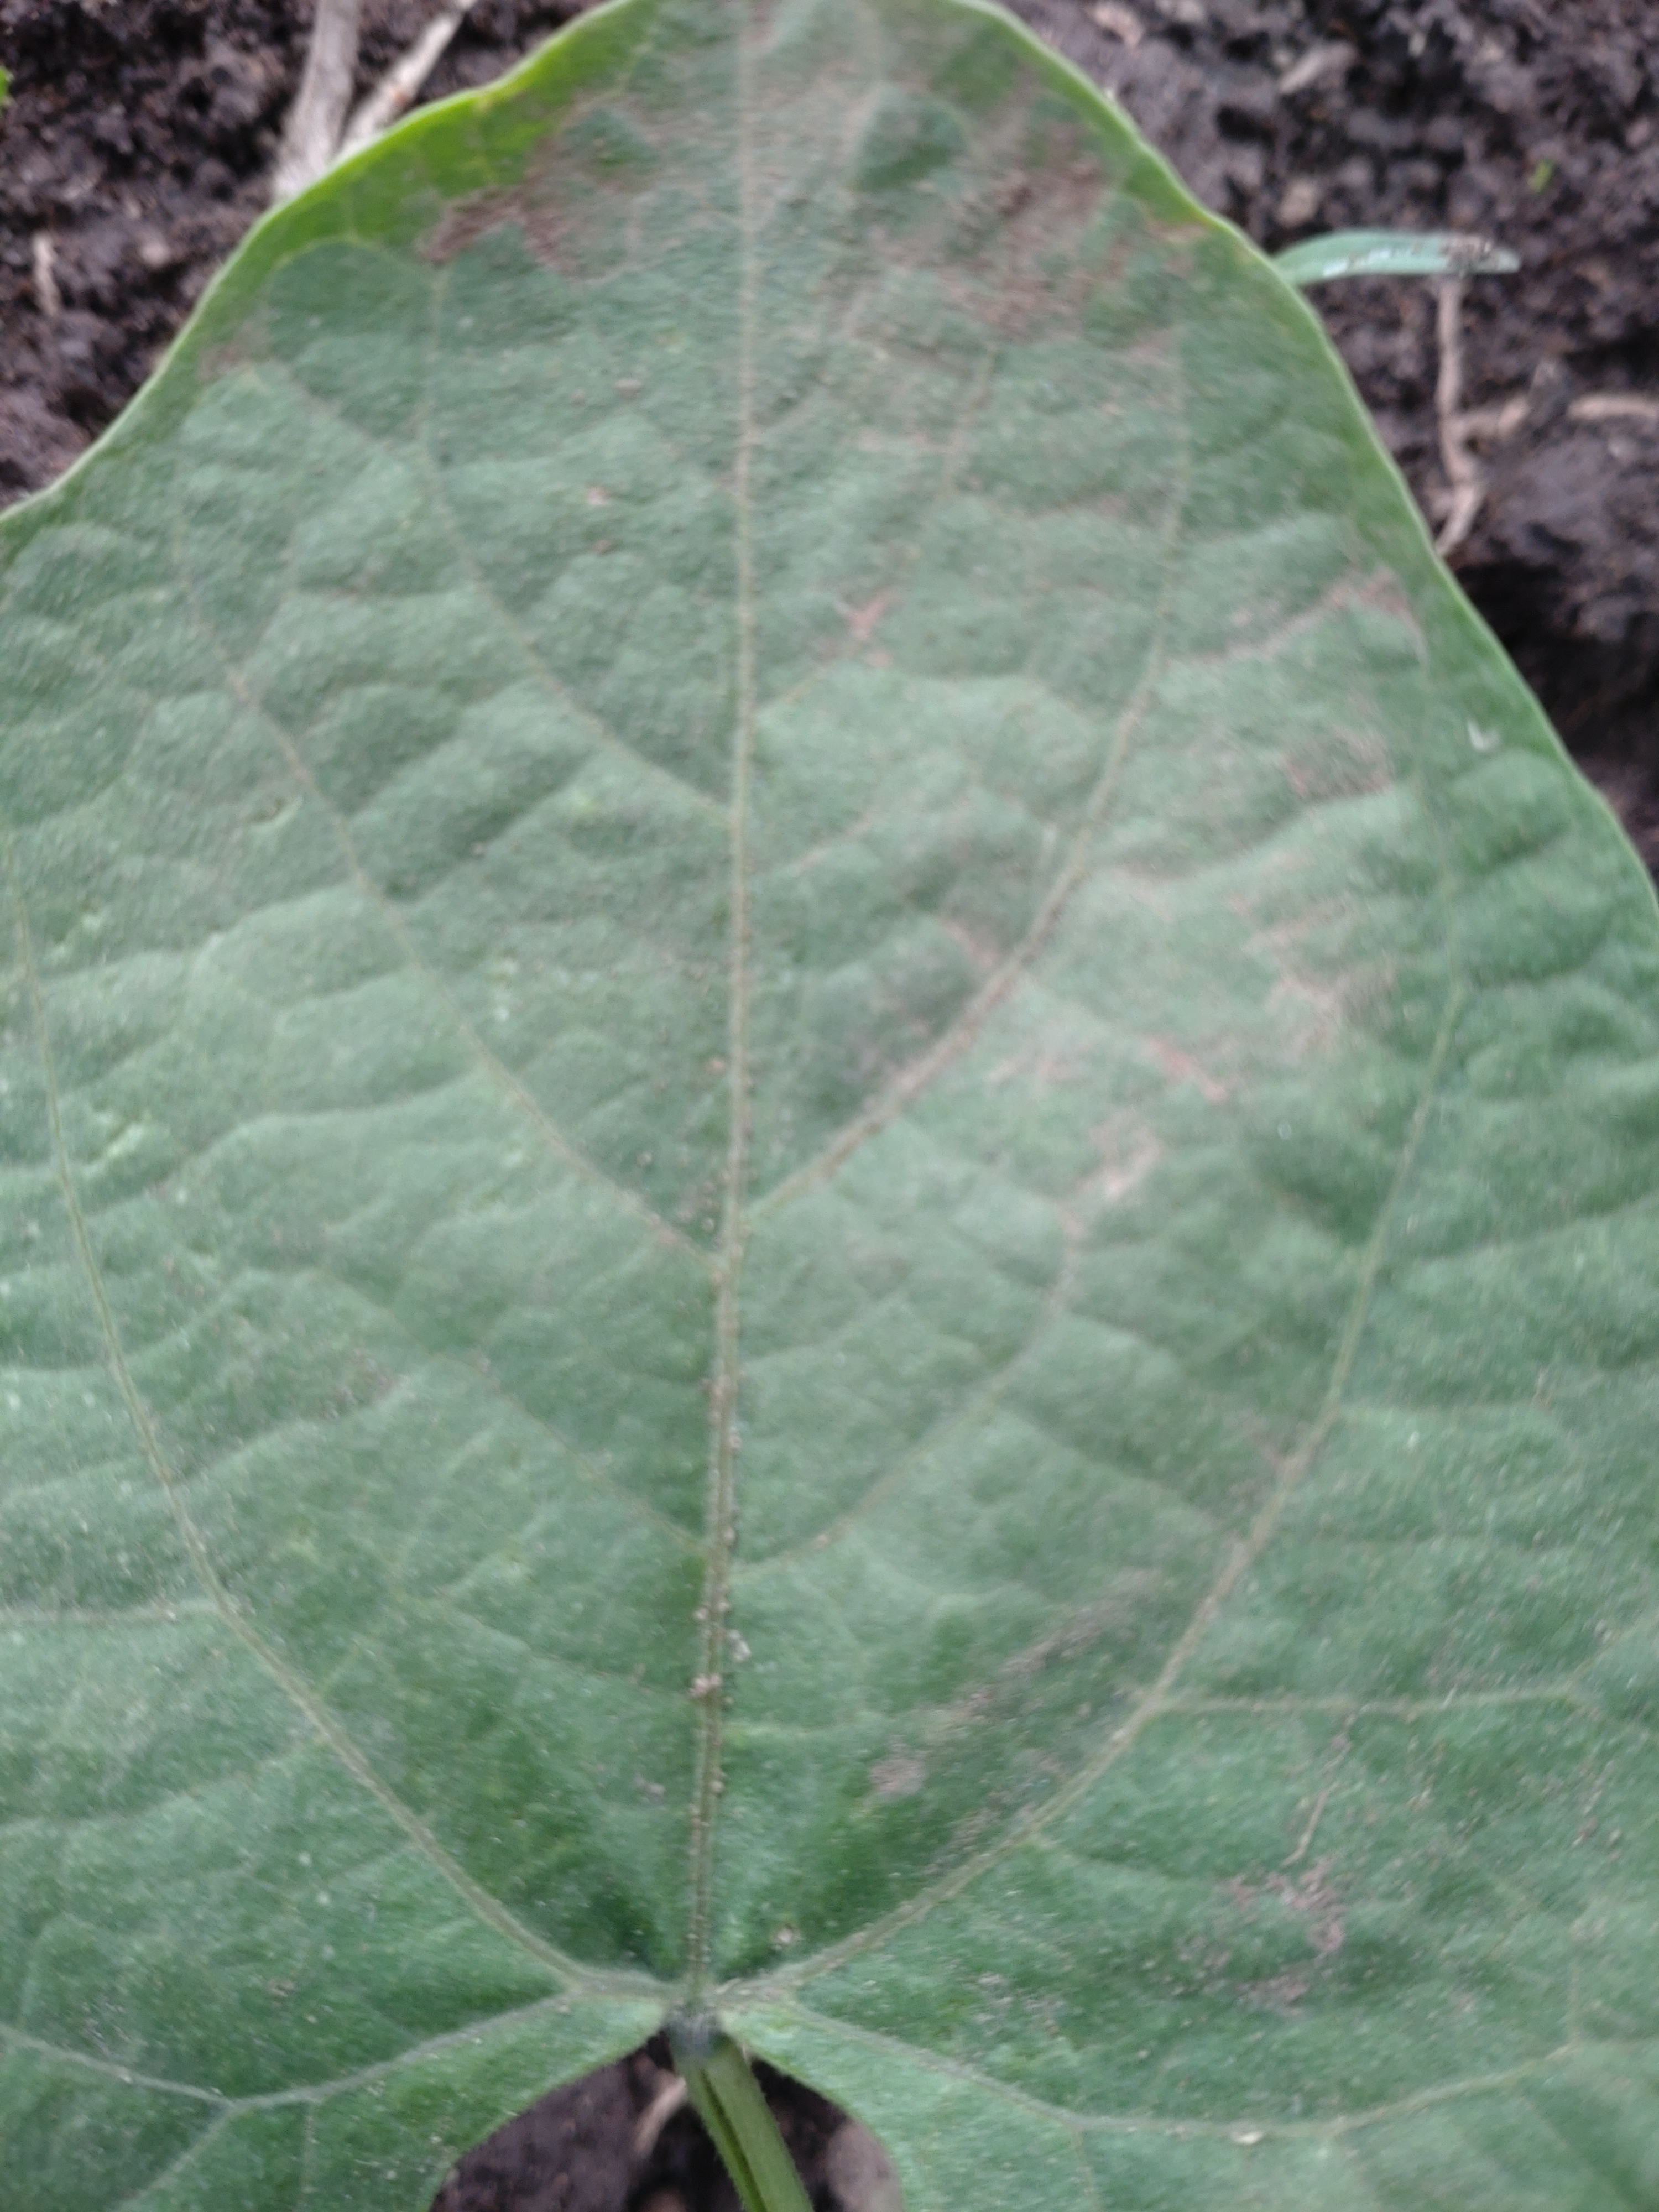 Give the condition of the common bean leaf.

healthy
